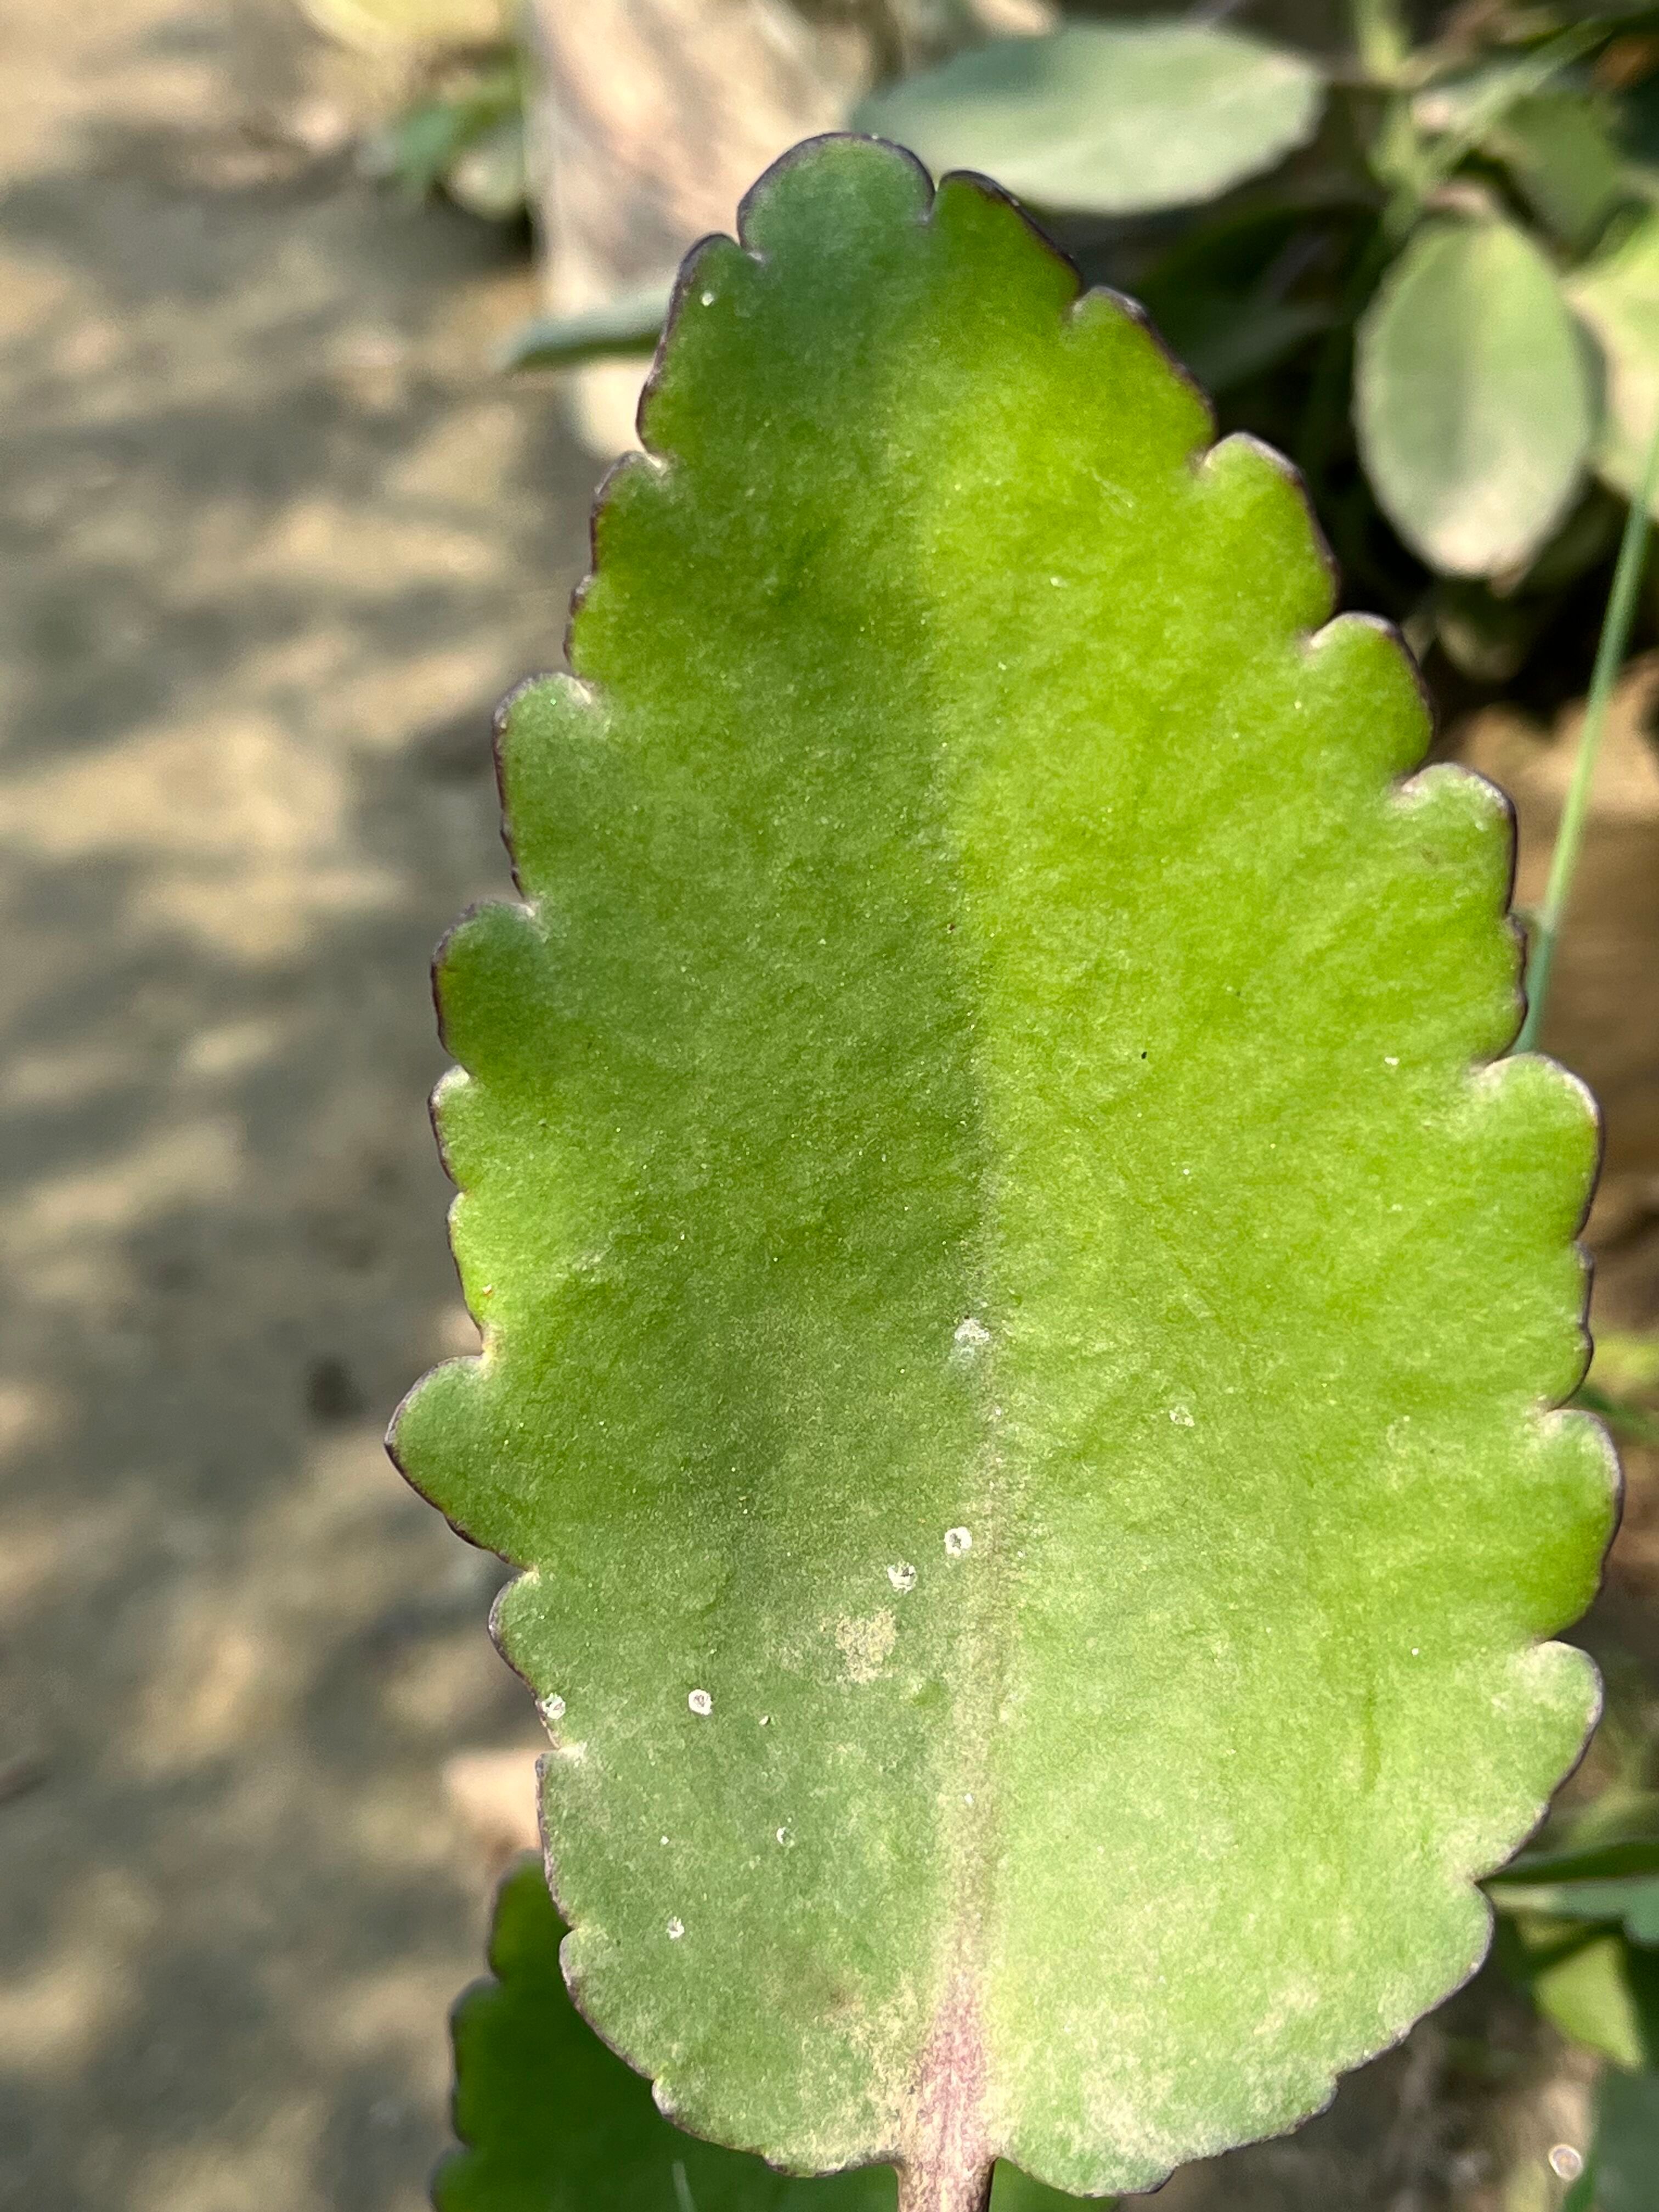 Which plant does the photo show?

pathorkuci
